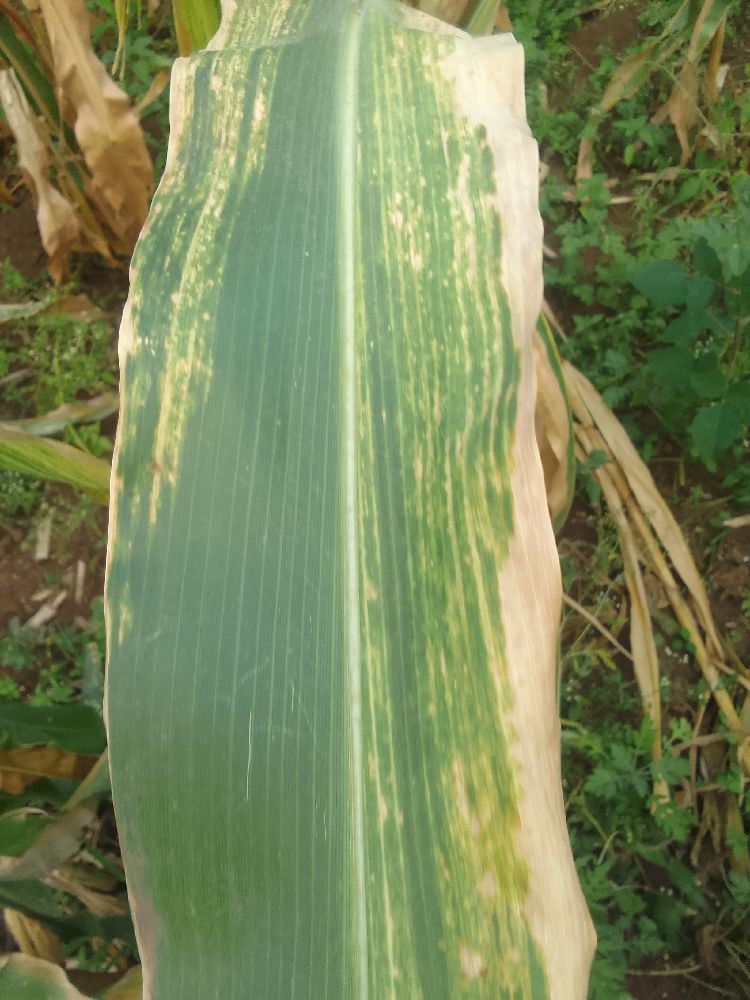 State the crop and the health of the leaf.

maize, maize lethal necrosis
